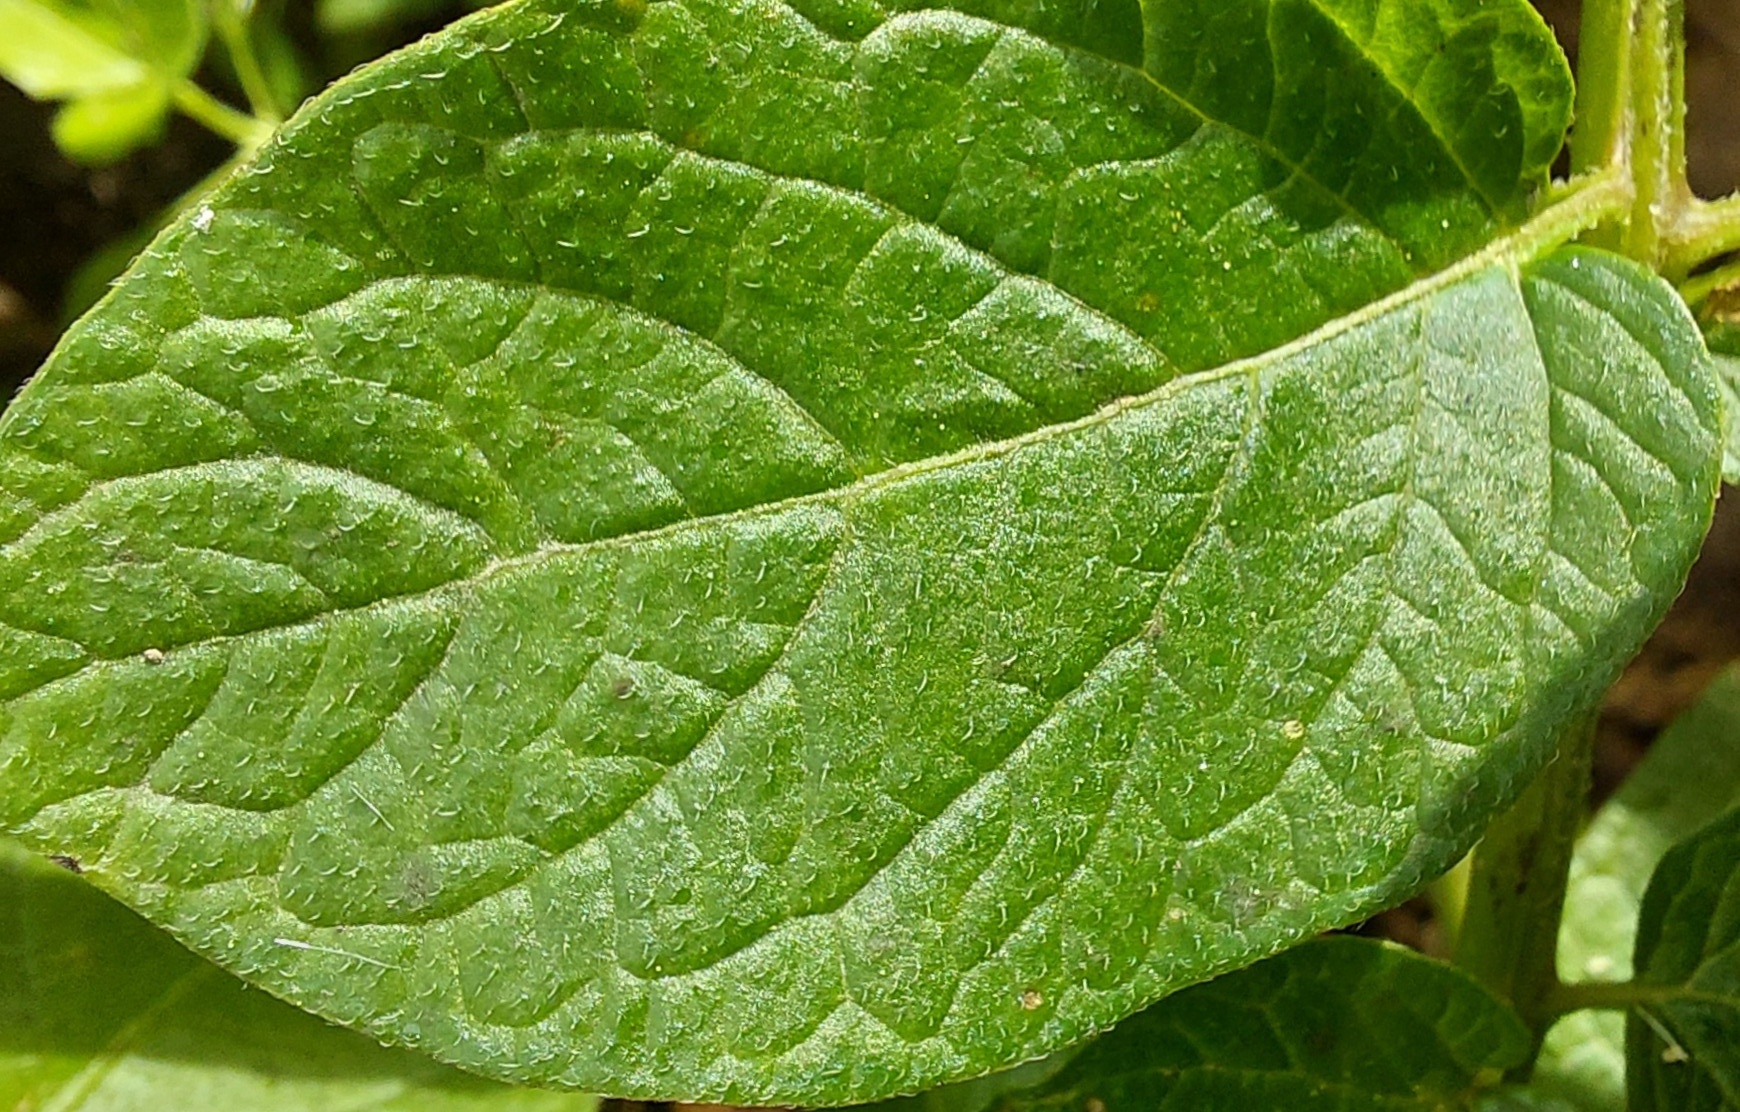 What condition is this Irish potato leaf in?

healthy
